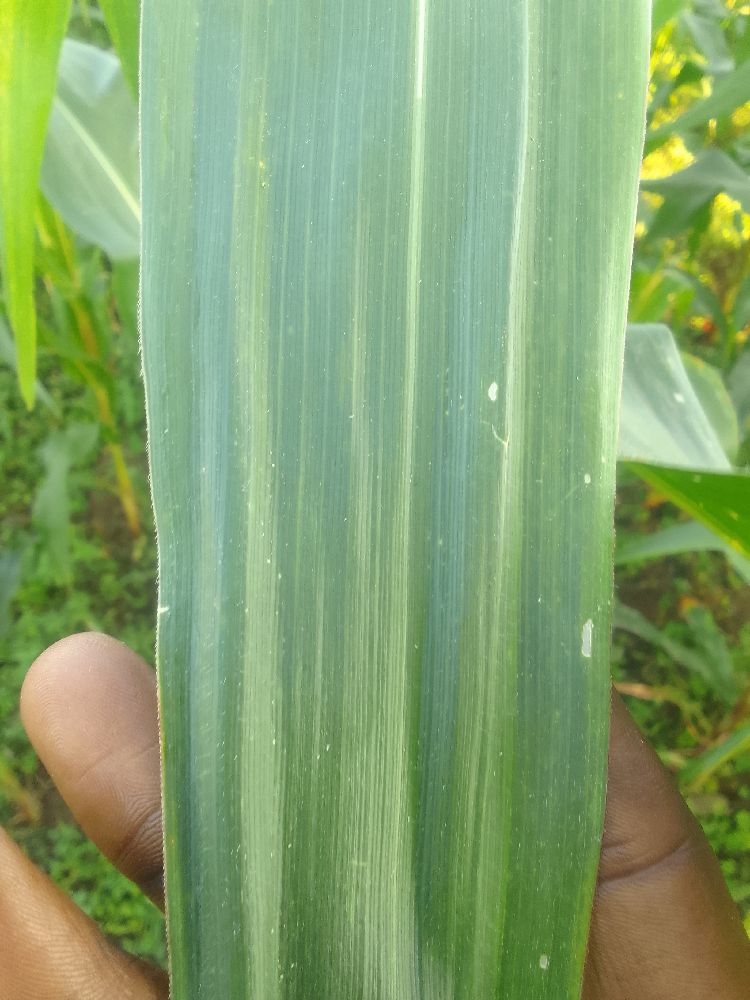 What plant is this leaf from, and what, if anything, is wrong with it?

maize, healthy
